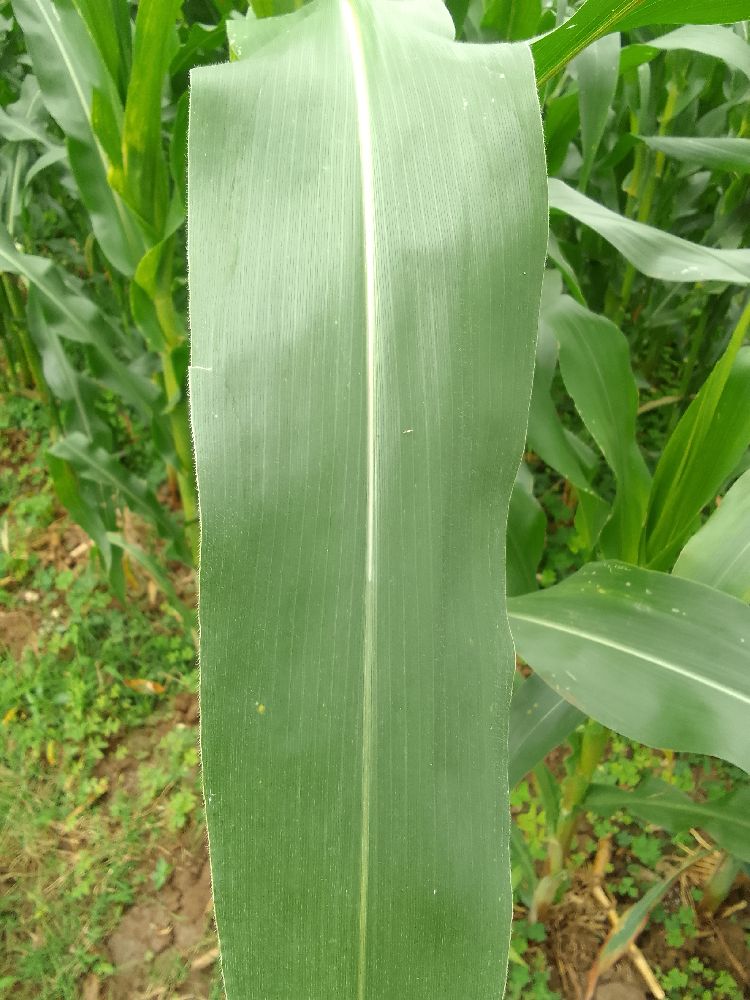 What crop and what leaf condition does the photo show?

maize, healthy
